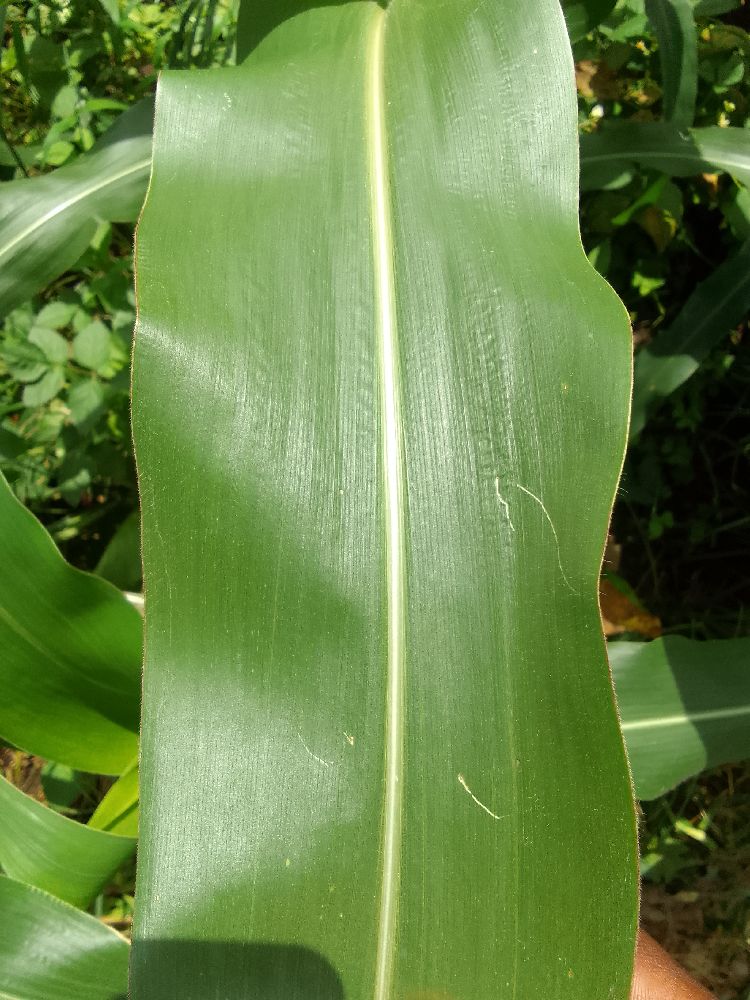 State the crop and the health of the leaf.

maize, healthy
